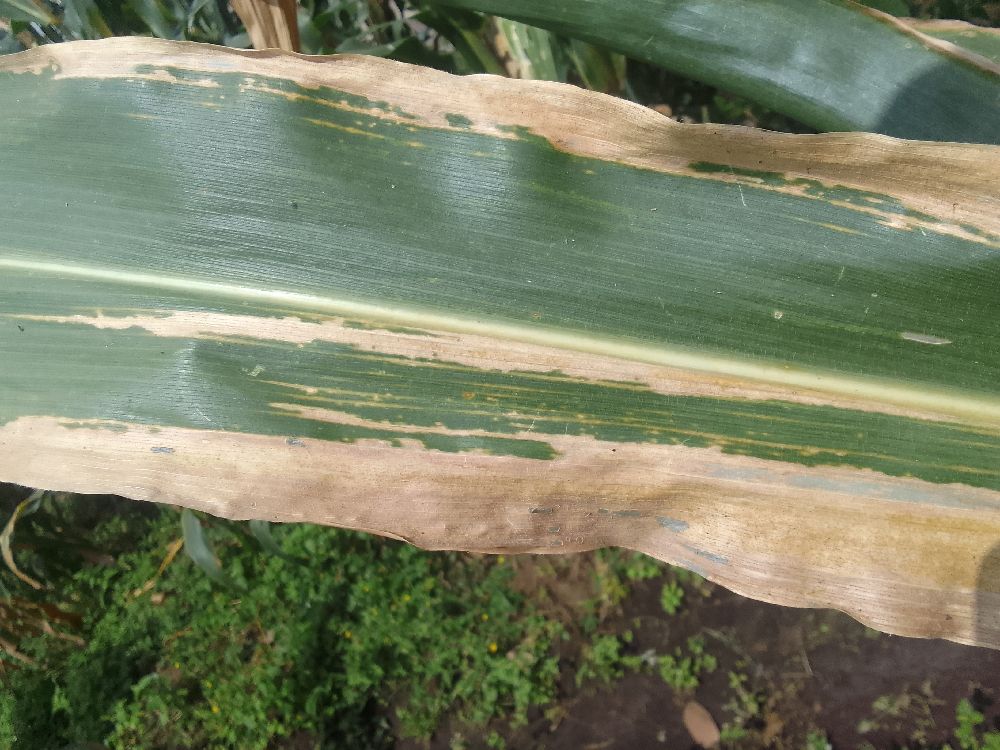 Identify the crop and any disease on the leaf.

maize, maize lethal necrosis
